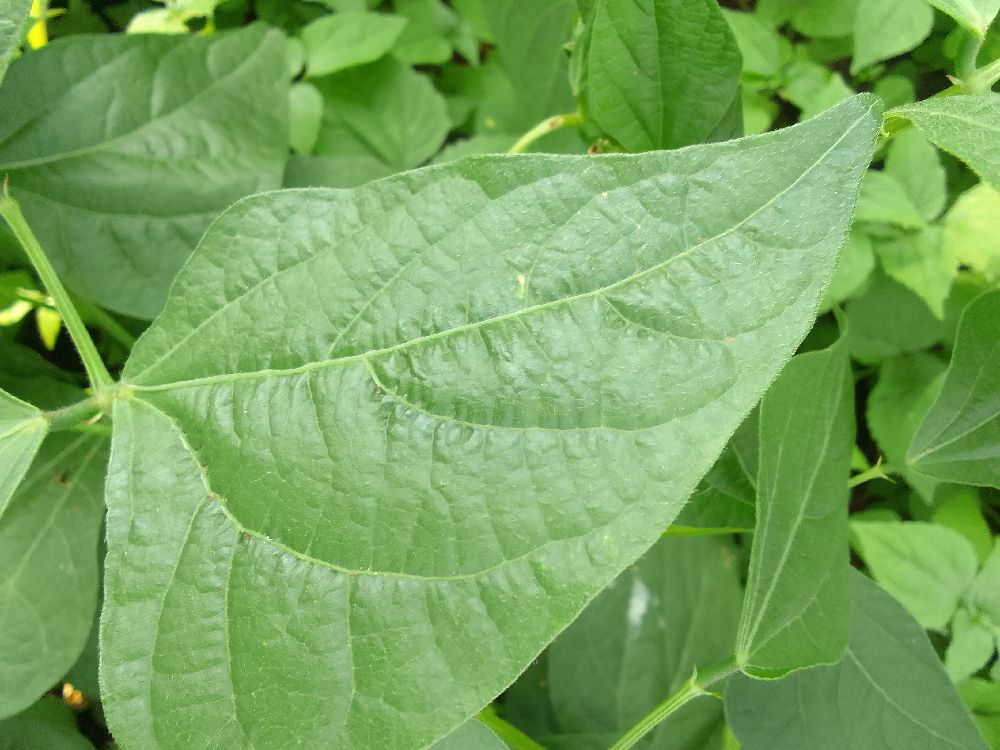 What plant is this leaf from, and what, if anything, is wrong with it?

common bean, healthy
